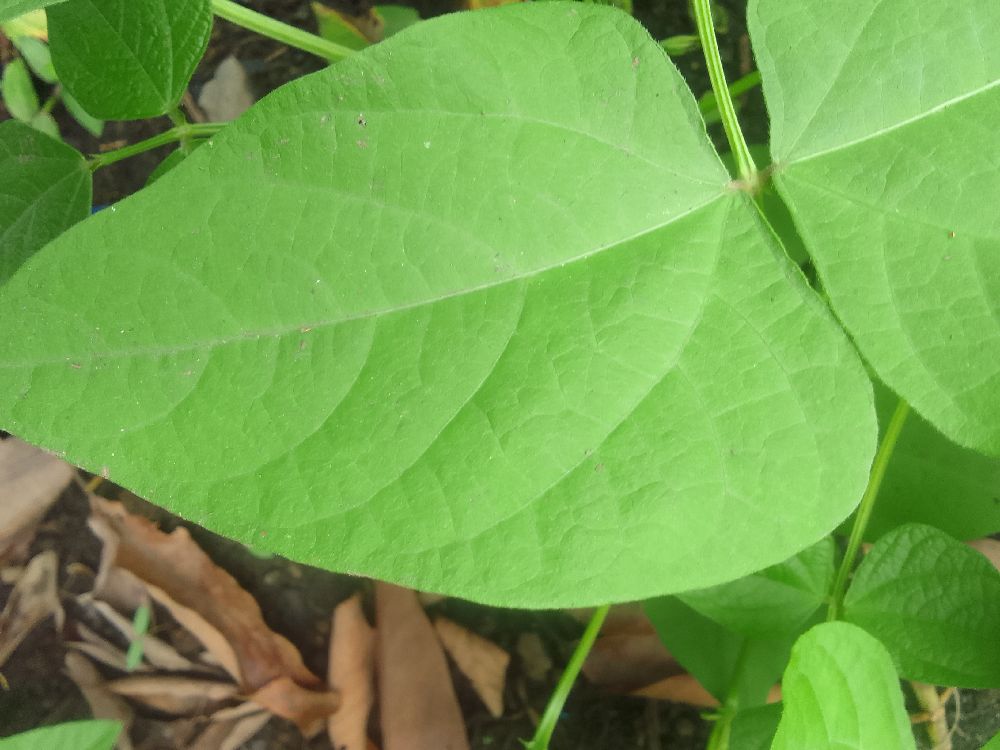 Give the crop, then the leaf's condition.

common bean, healthy
